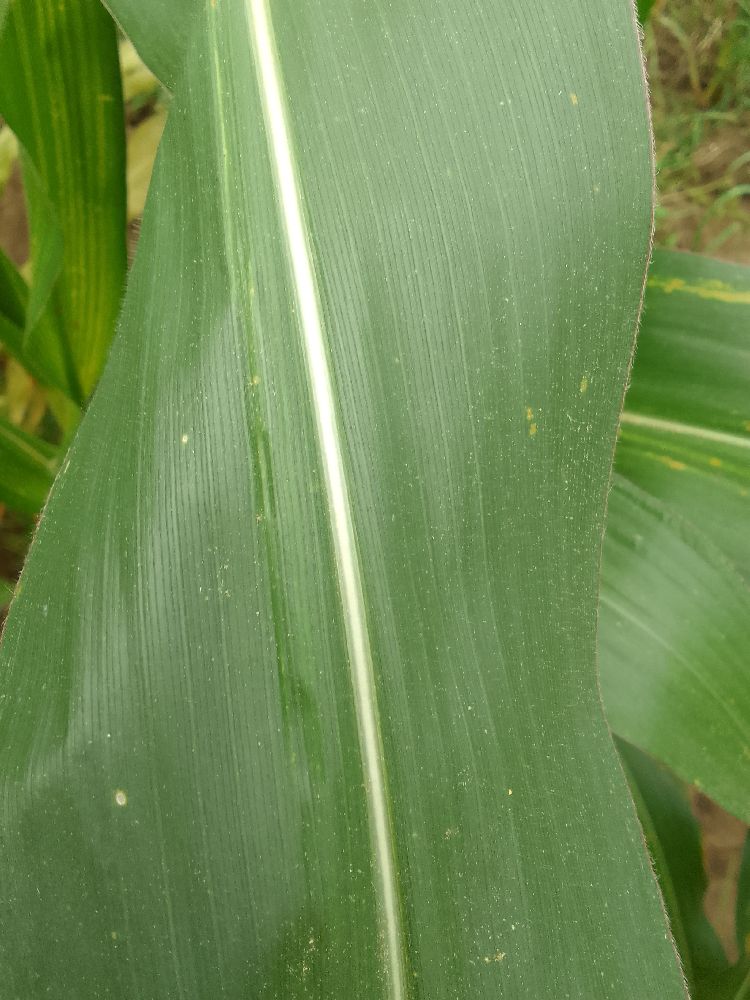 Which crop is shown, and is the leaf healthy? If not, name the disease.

maize, healthy
